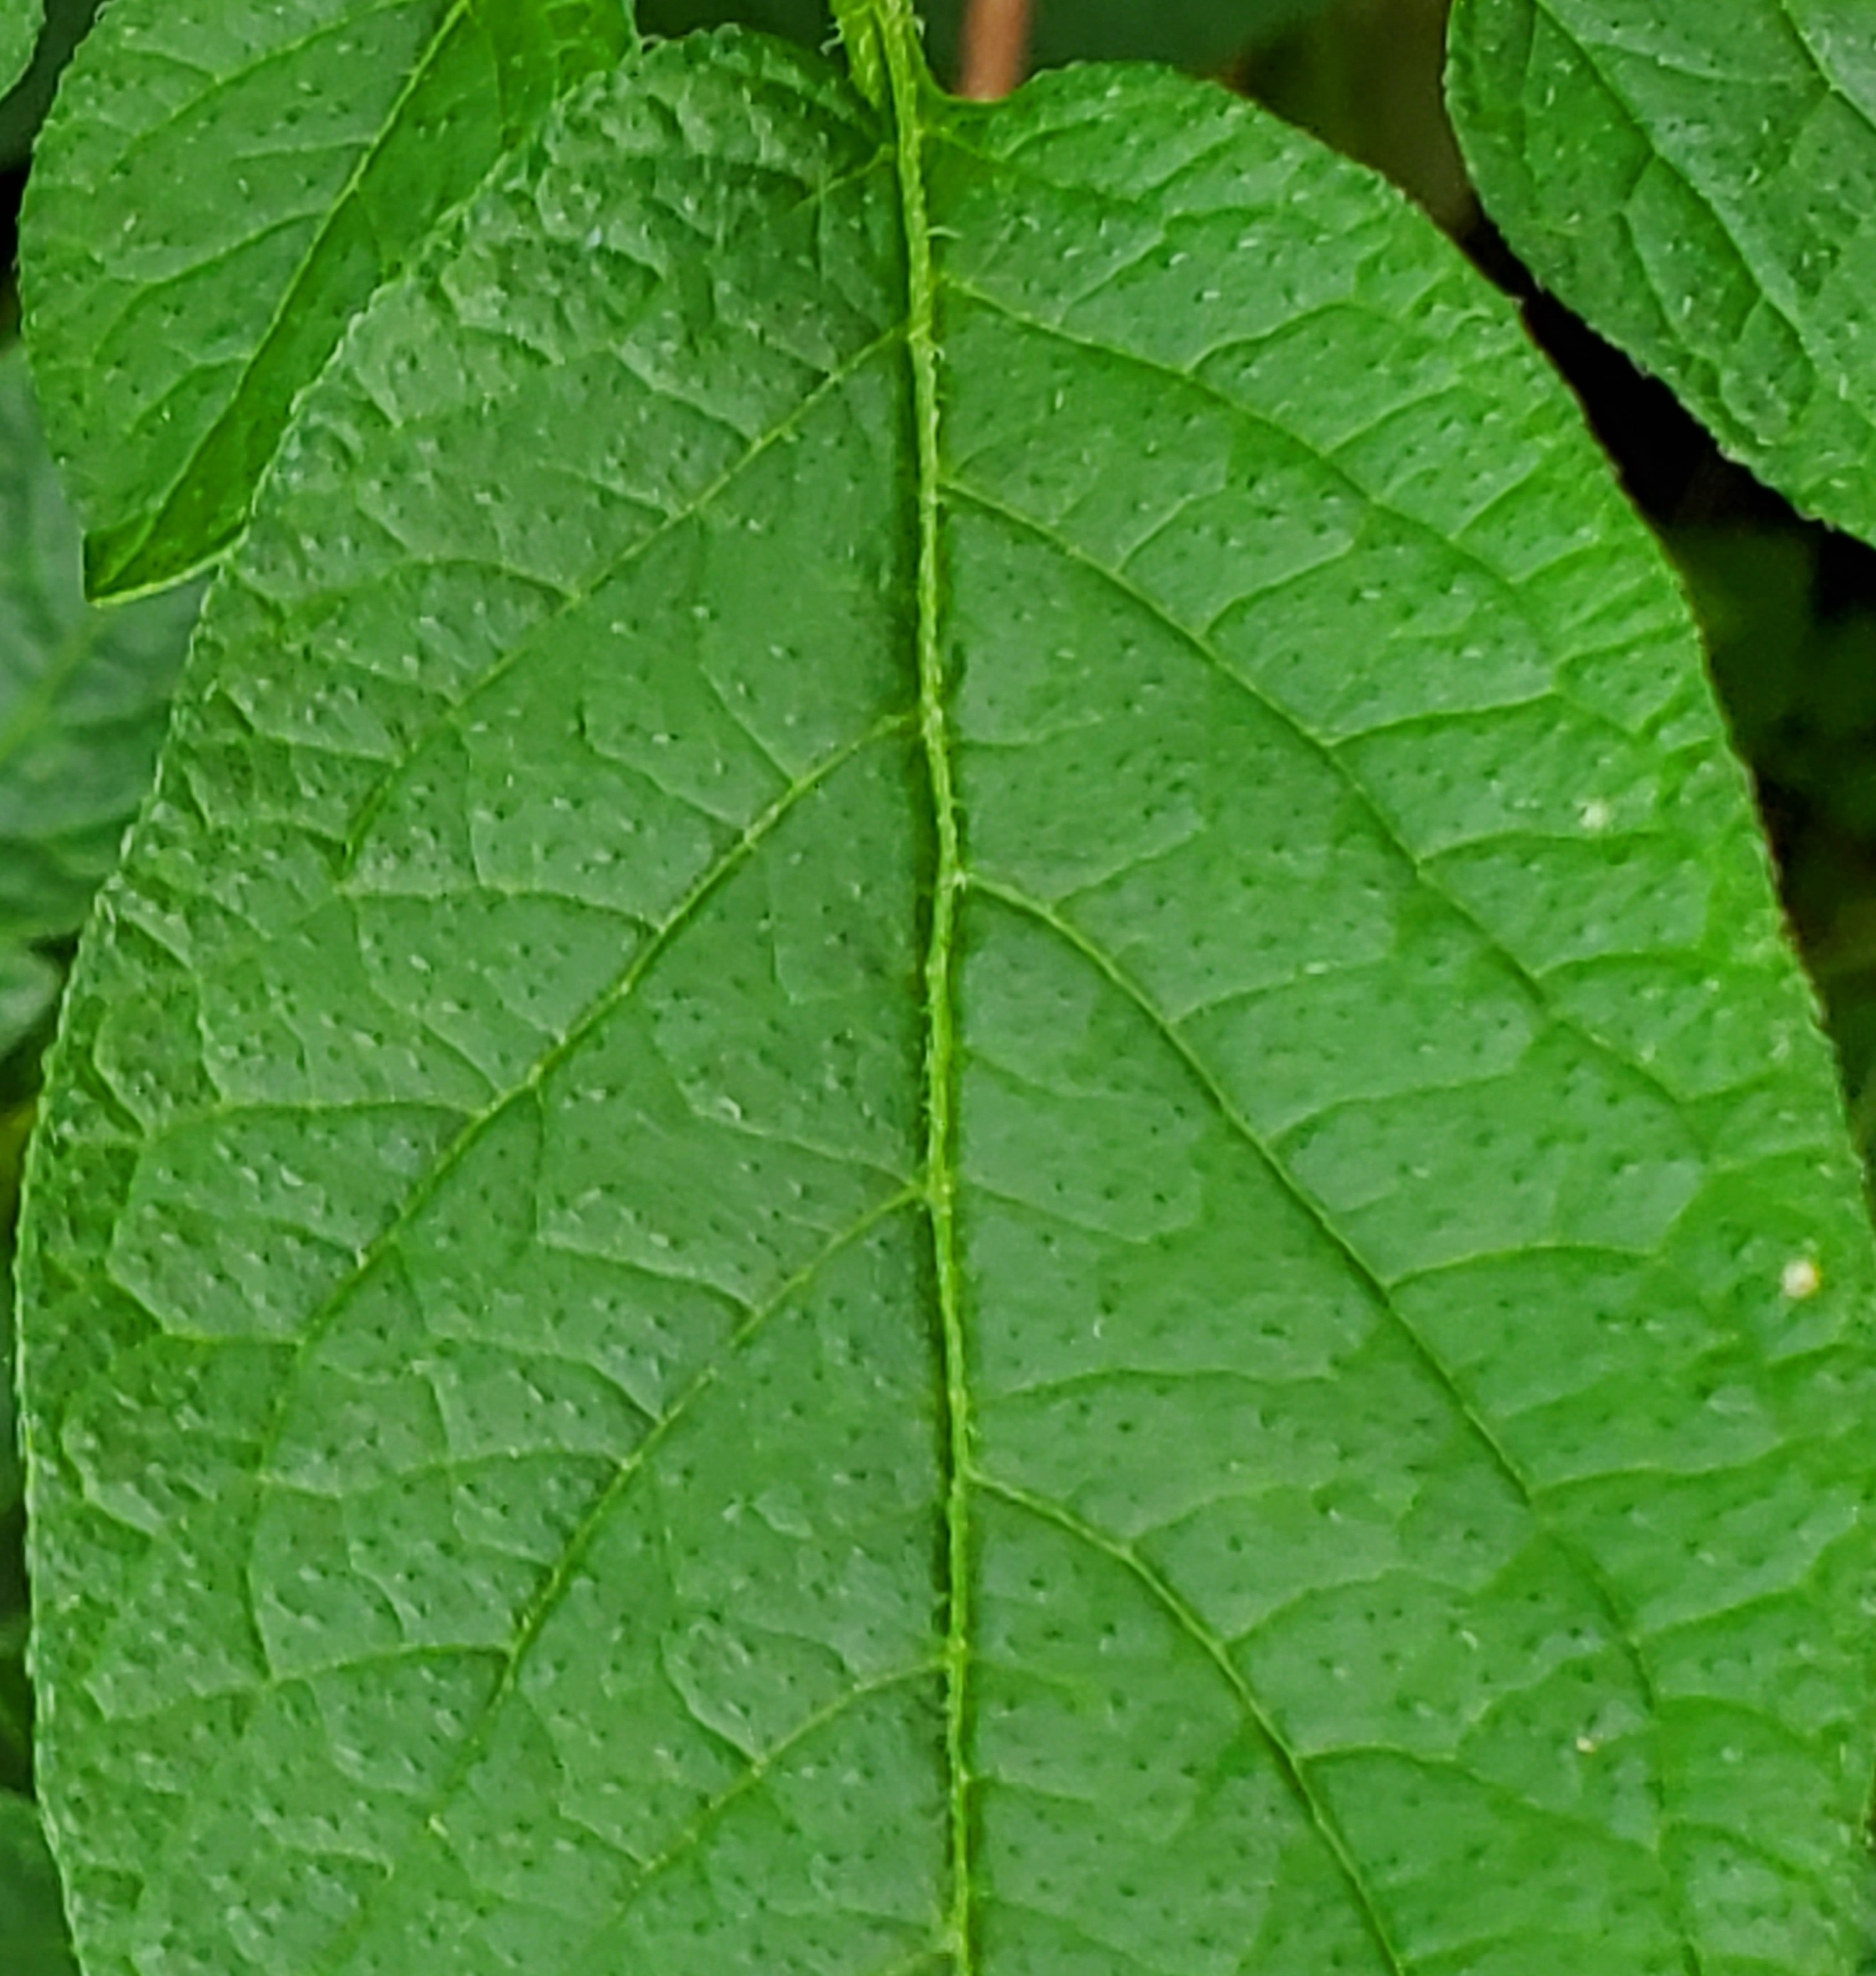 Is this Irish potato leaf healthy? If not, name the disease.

healthy
